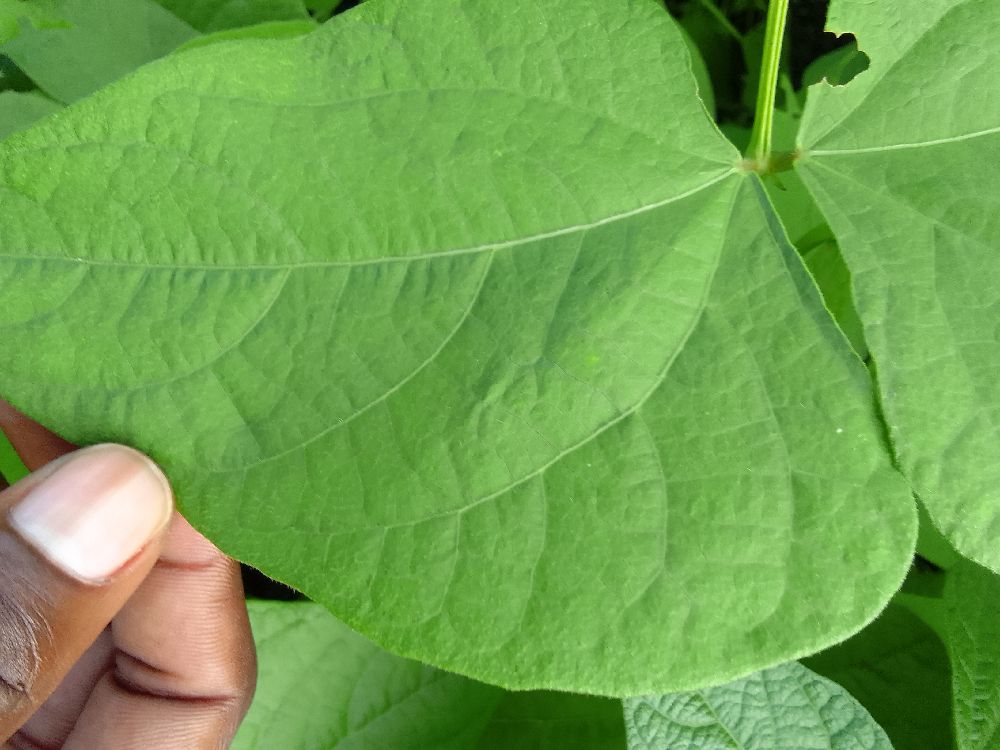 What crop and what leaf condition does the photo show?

common bean, healthy
